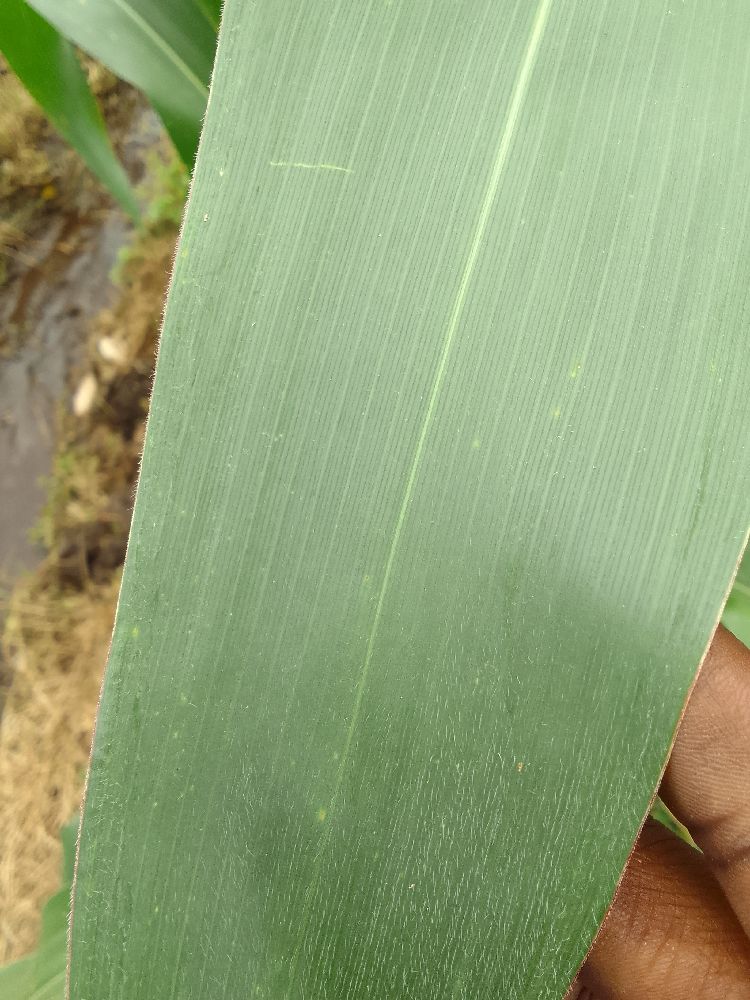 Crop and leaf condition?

maize, healthy
